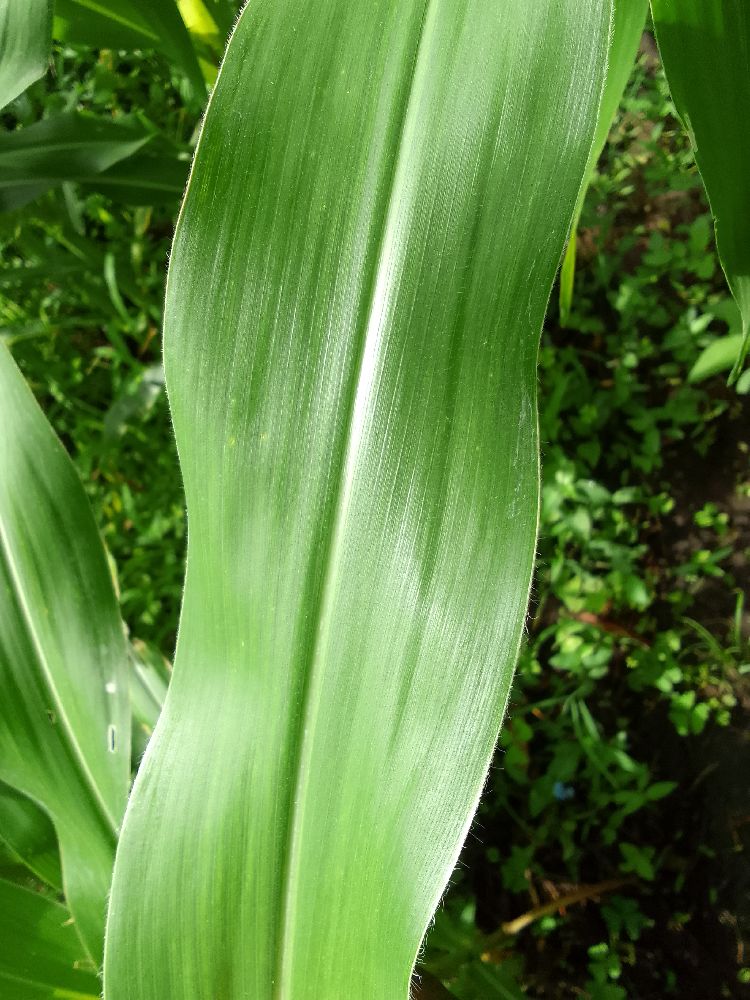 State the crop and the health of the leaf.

maize, healthy
